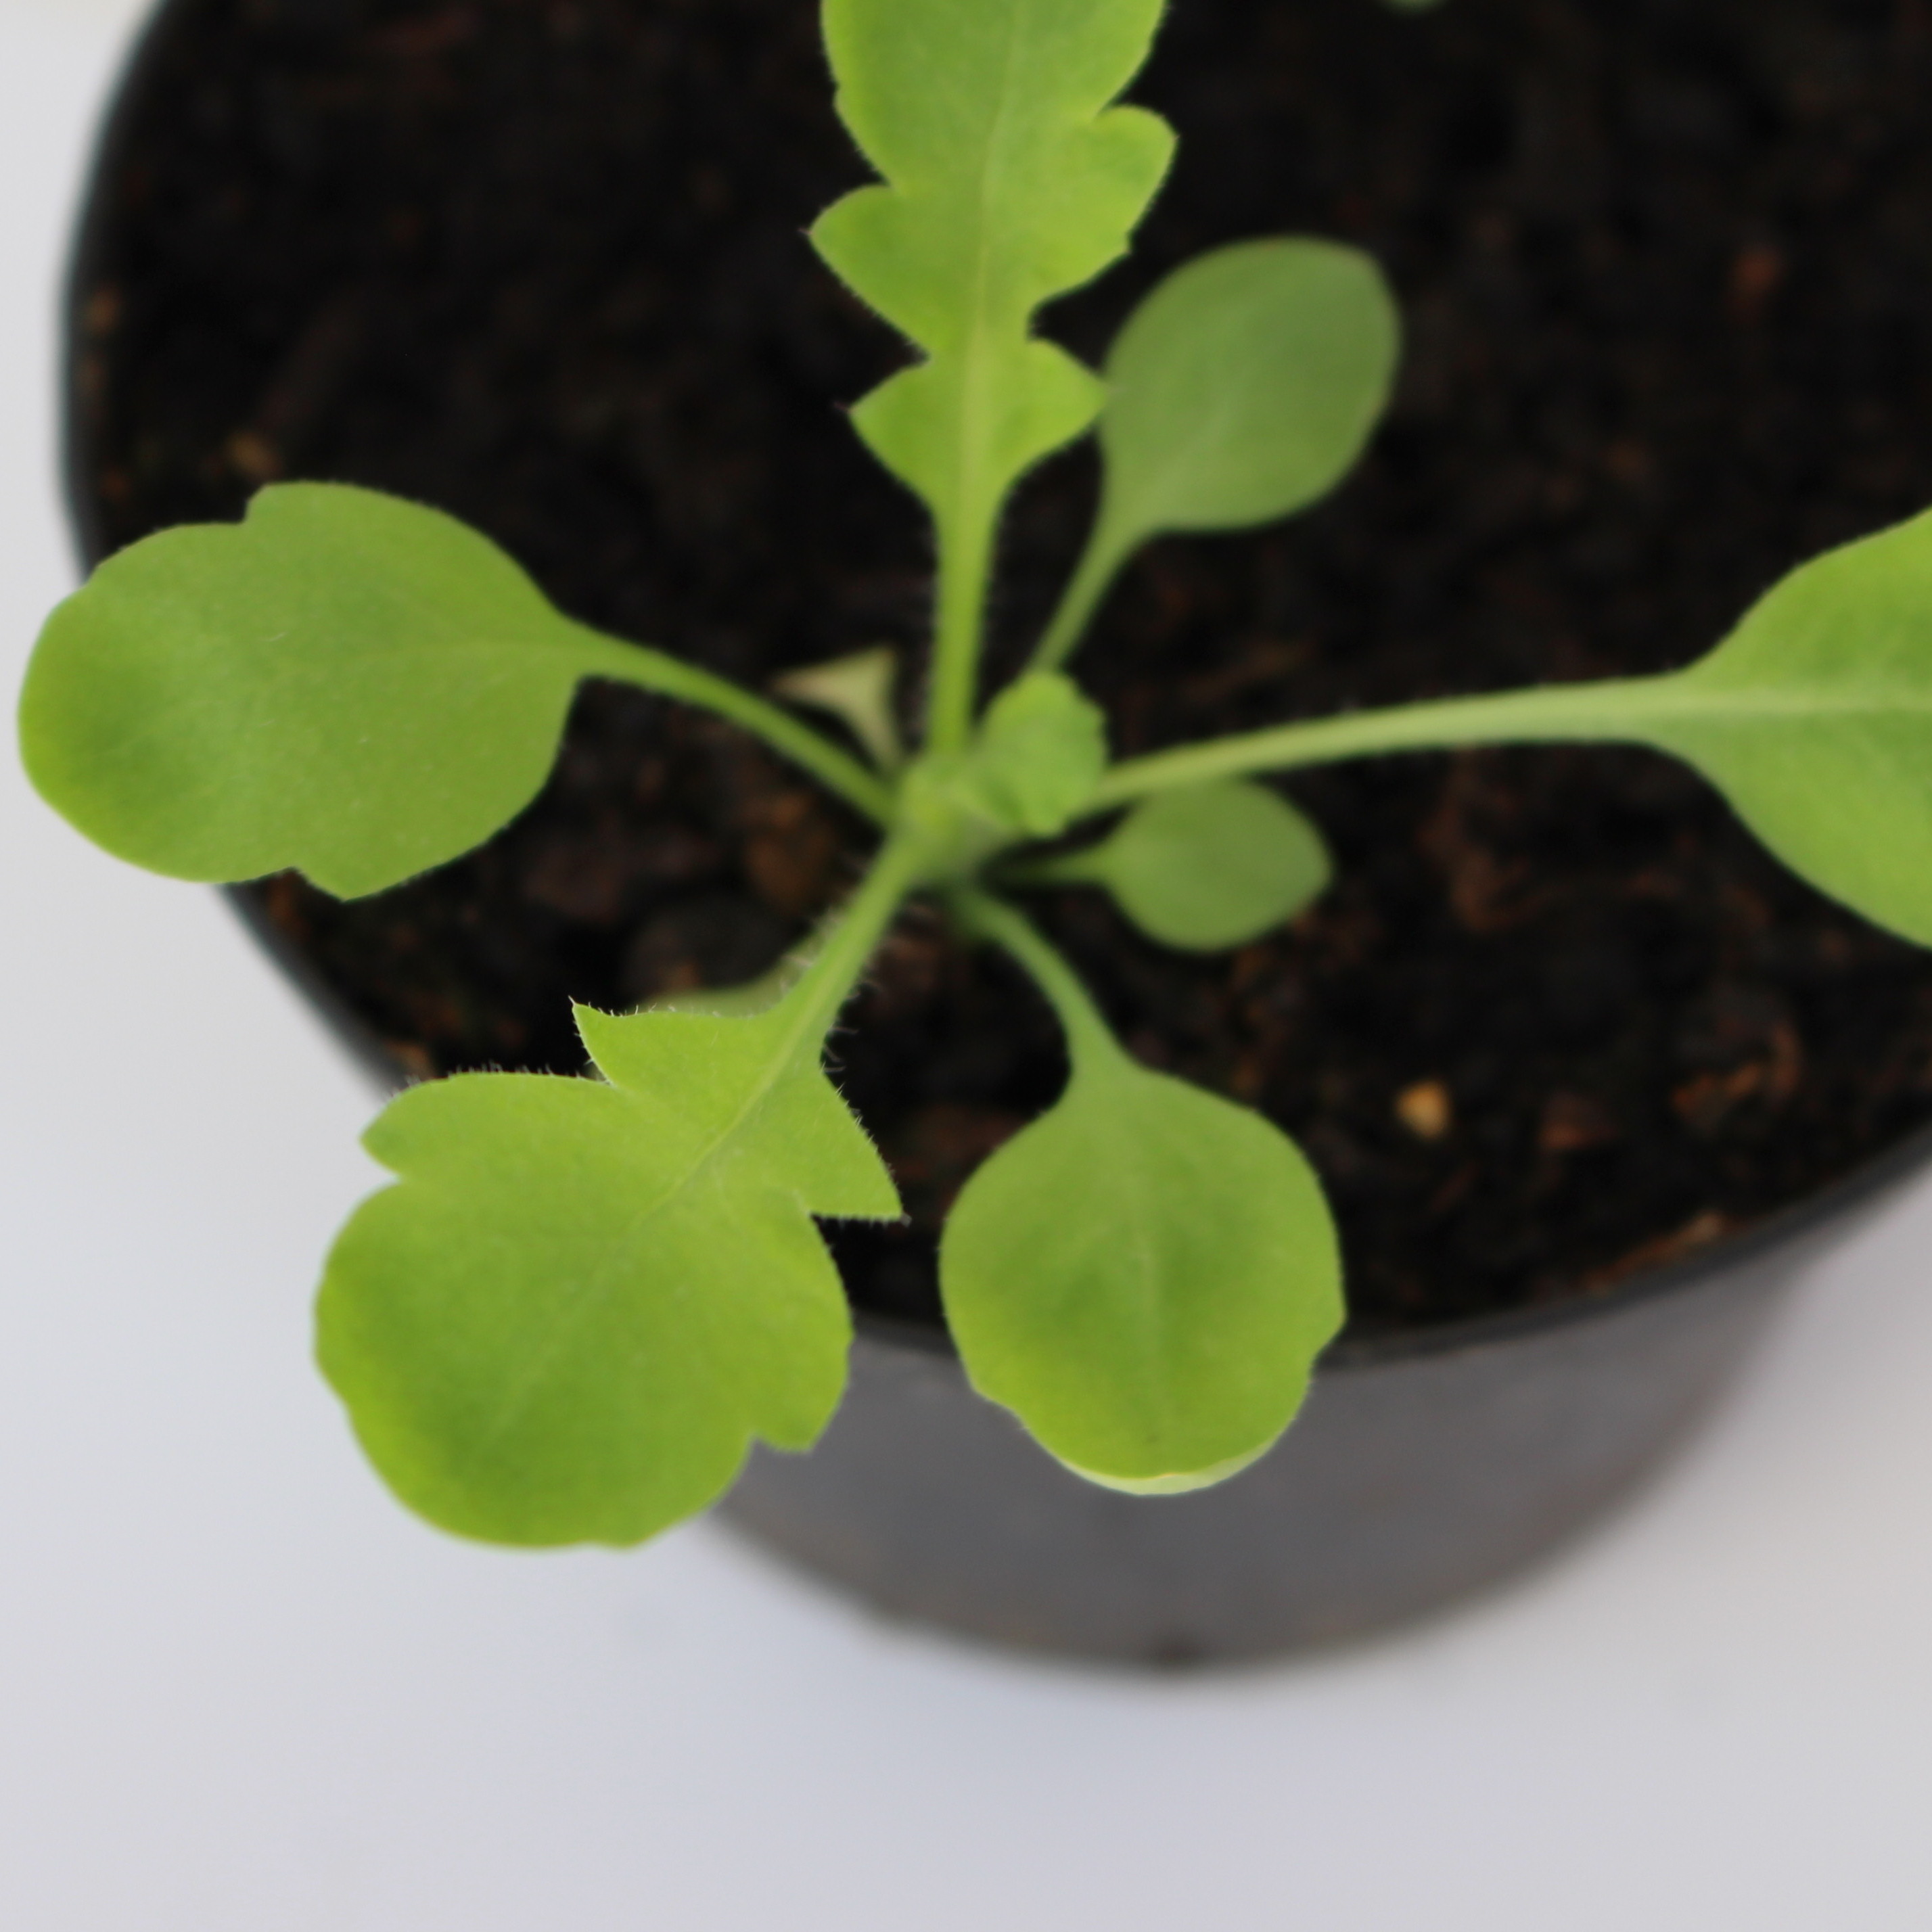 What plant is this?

Papaver rhoeas
